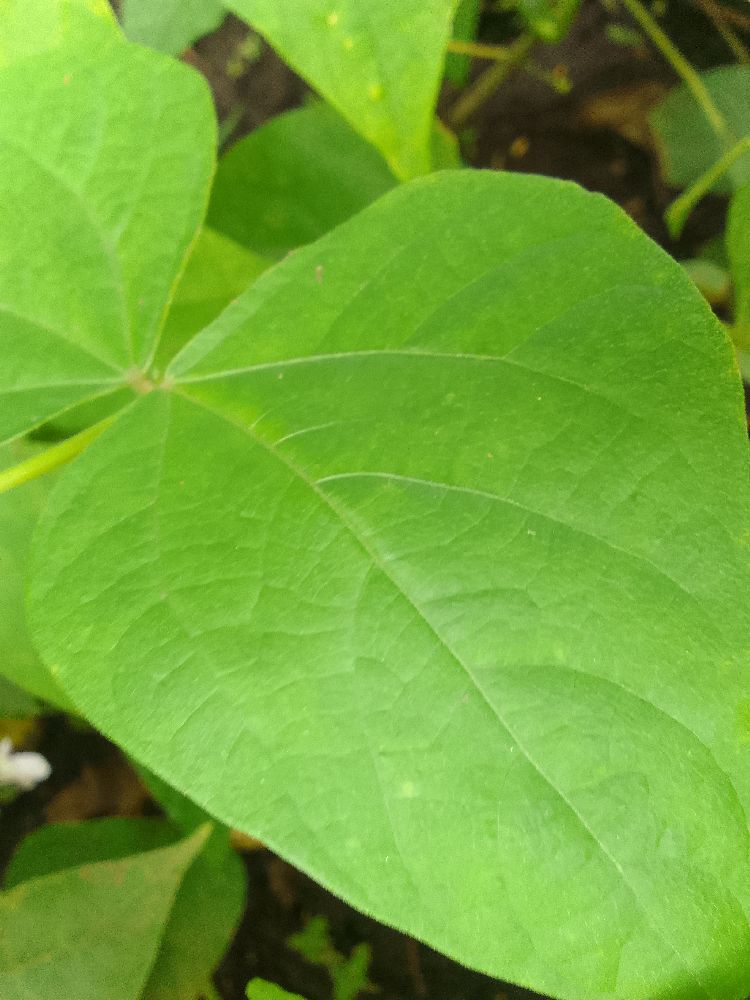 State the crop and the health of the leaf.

common bean, healthy
